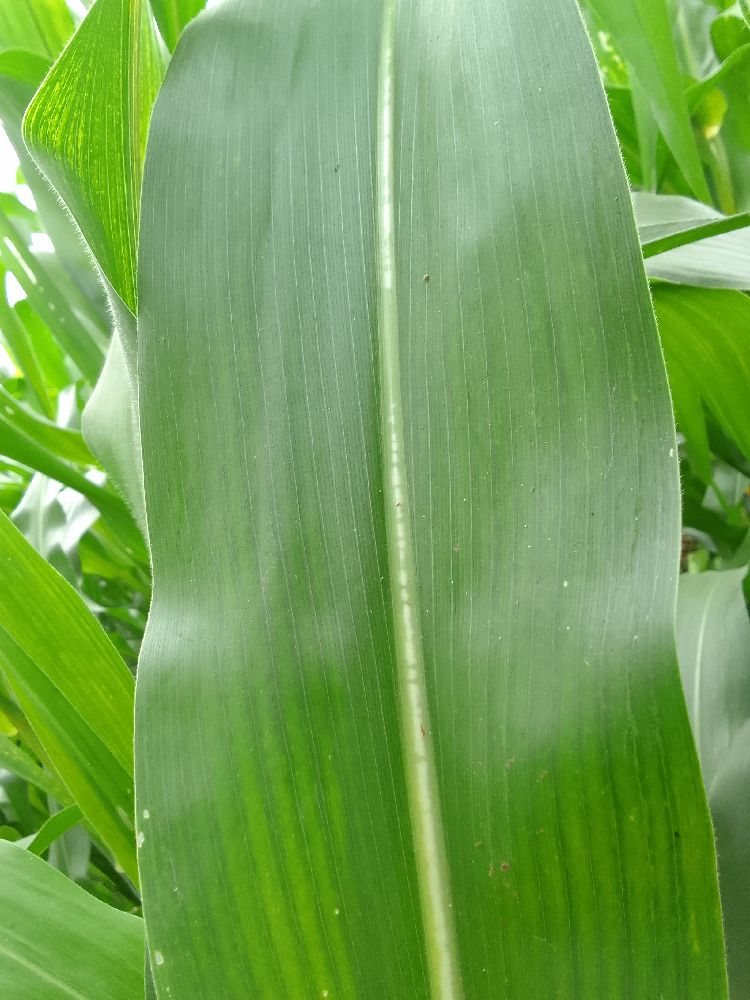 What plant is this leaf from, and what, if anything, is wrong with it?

maize, healthy
